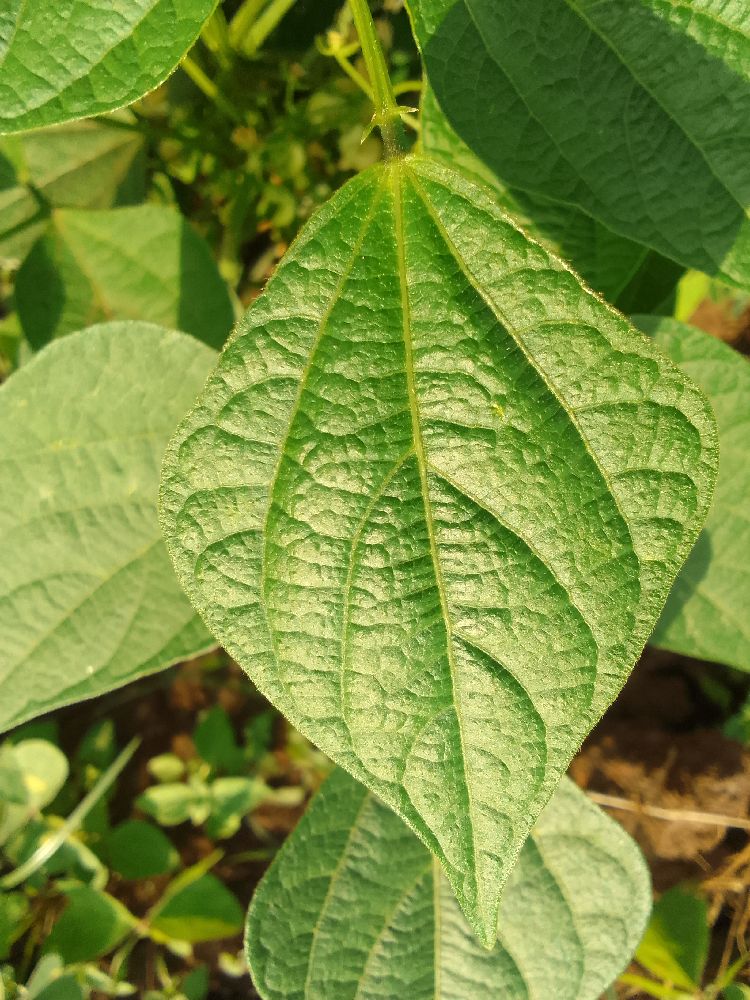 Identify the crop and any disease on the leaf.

common bean, healthy
